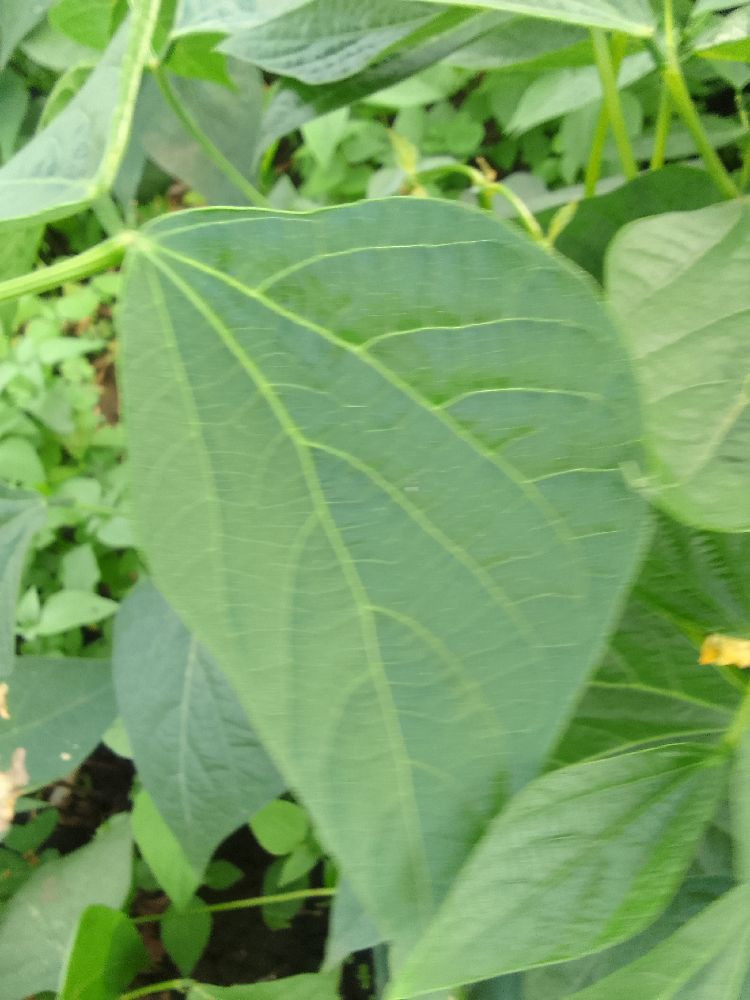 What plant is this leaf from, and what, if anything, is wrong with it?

common bean, healthy
